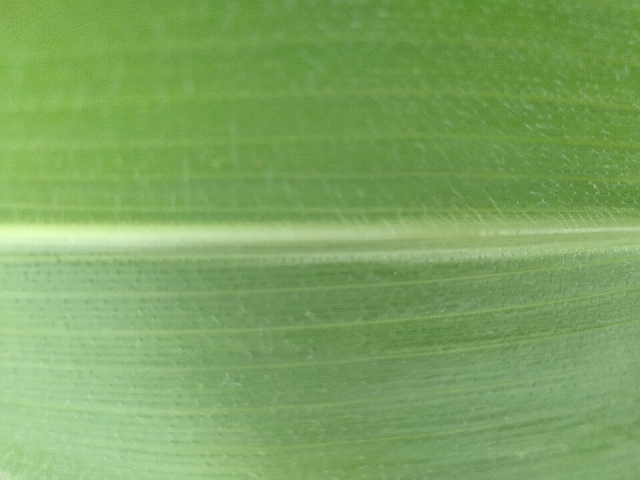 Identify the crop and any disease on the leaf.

maize, healthy
